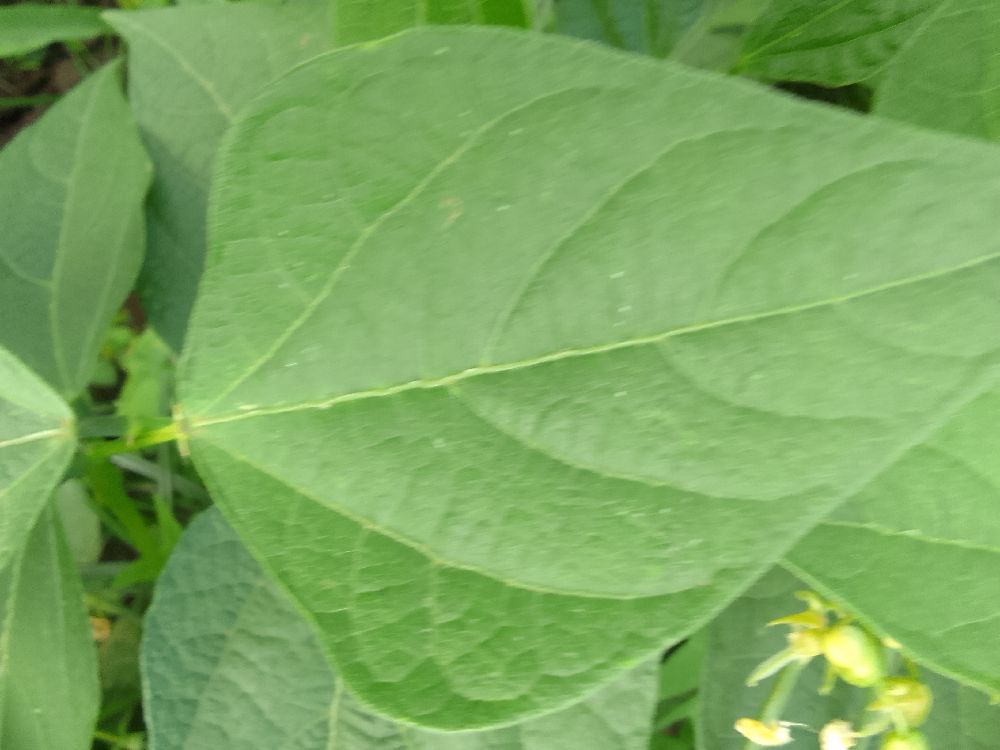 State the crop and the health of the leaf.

common bean, healthy
